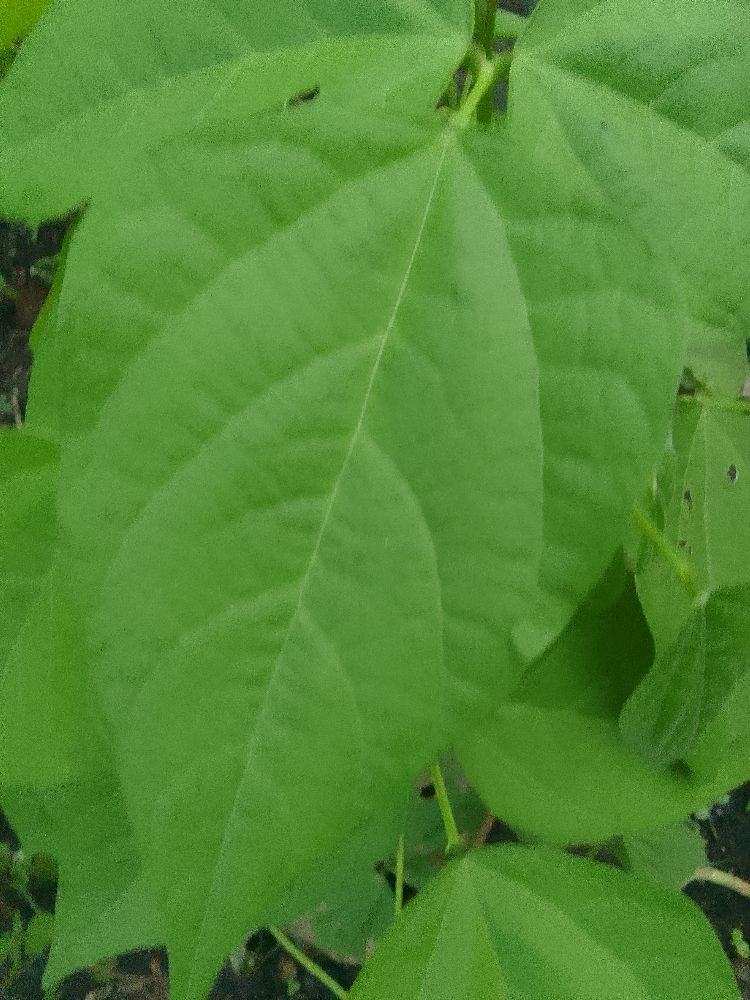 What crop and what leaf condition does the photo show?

common bean, healthy
